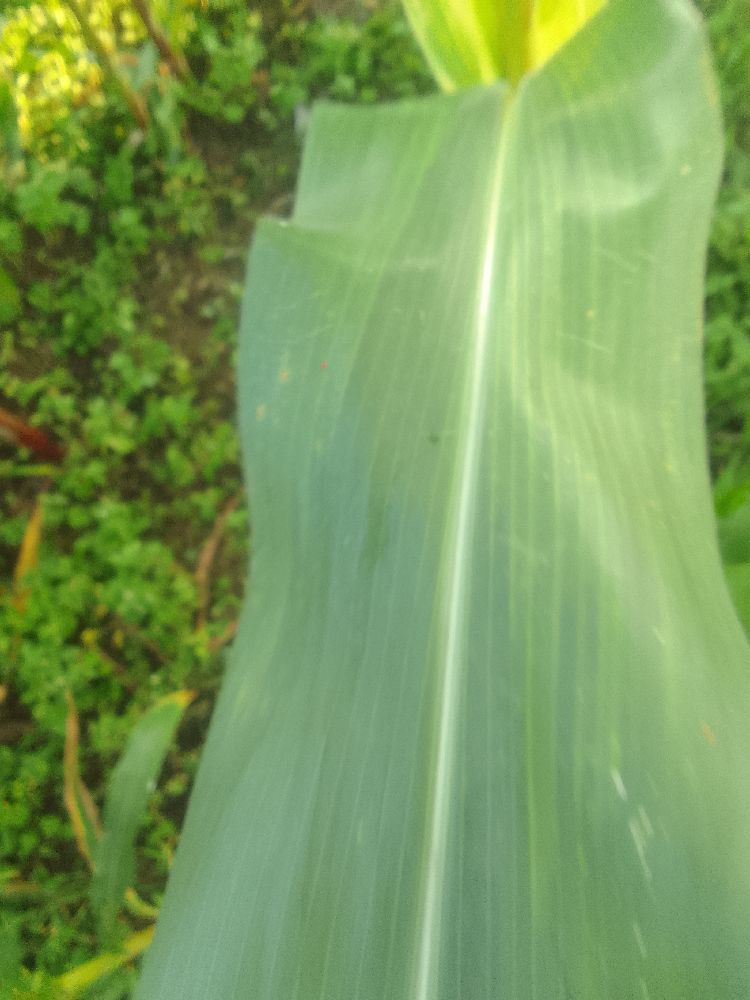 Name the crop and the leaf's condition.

maize, healthy
